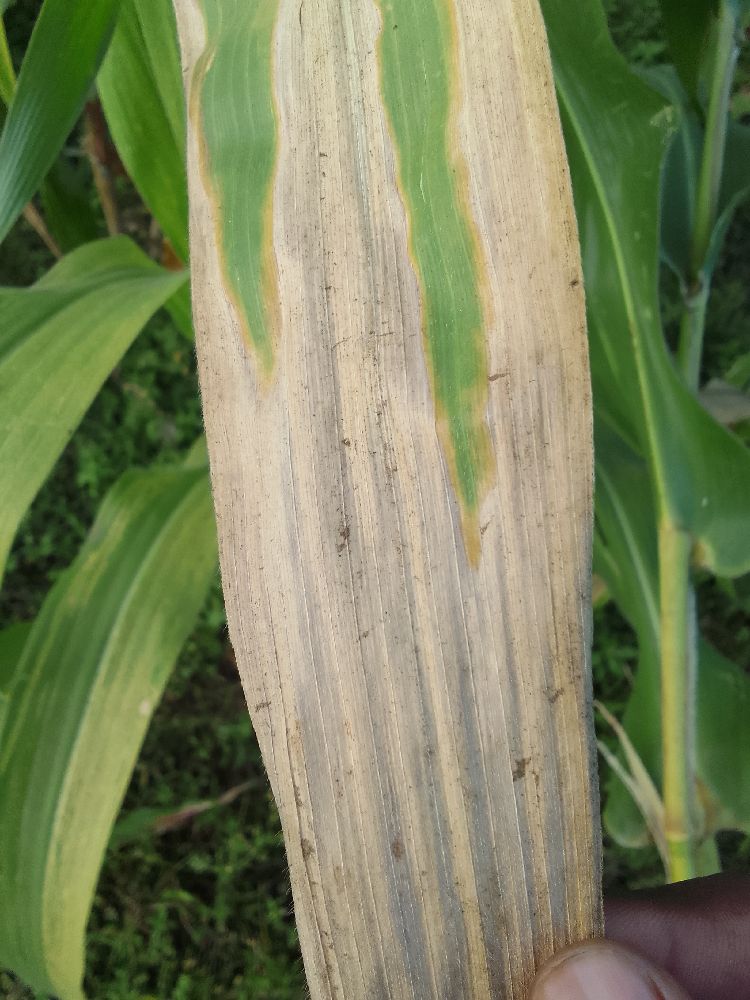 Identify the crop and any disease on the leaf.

maize, maize lethal necrosis
